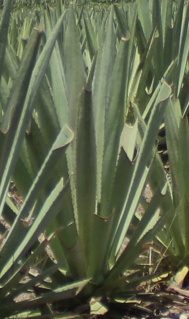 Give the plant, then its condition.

agave, healthy
